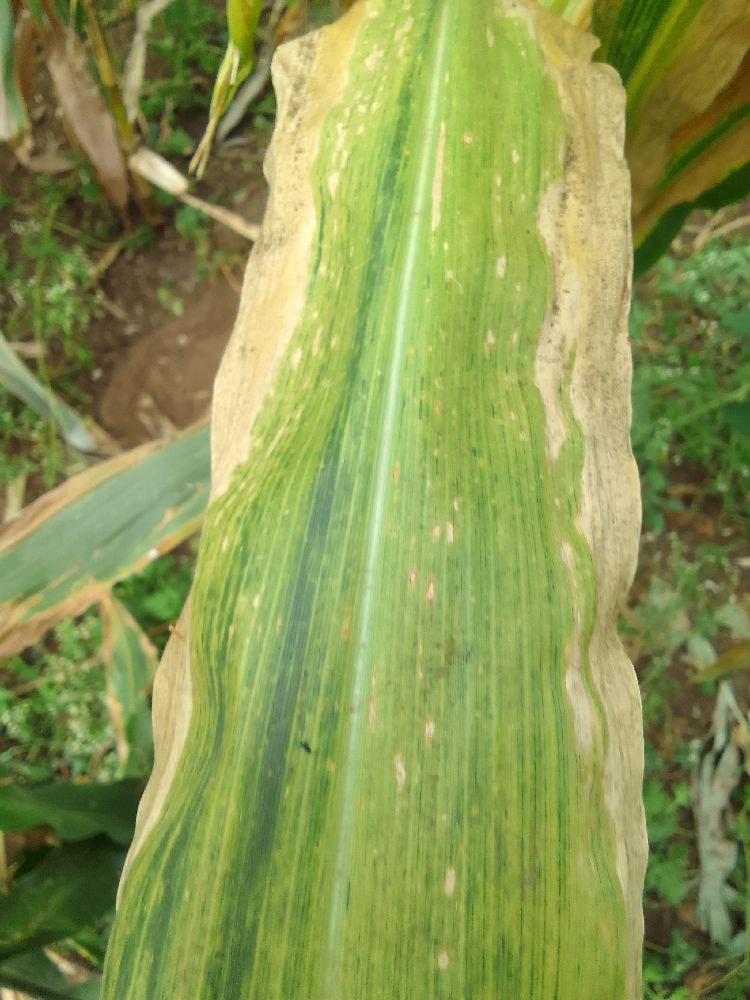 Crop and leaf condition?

maize, maize lethal necrosis
